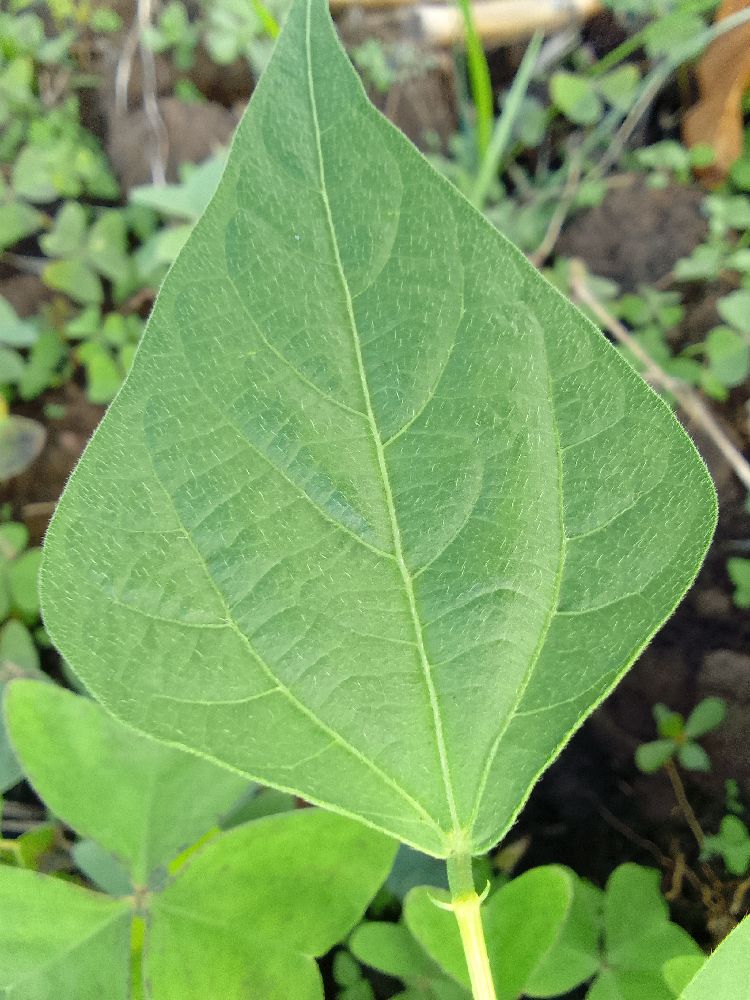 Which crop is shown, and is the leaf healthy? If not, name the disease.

common bean, healthy
